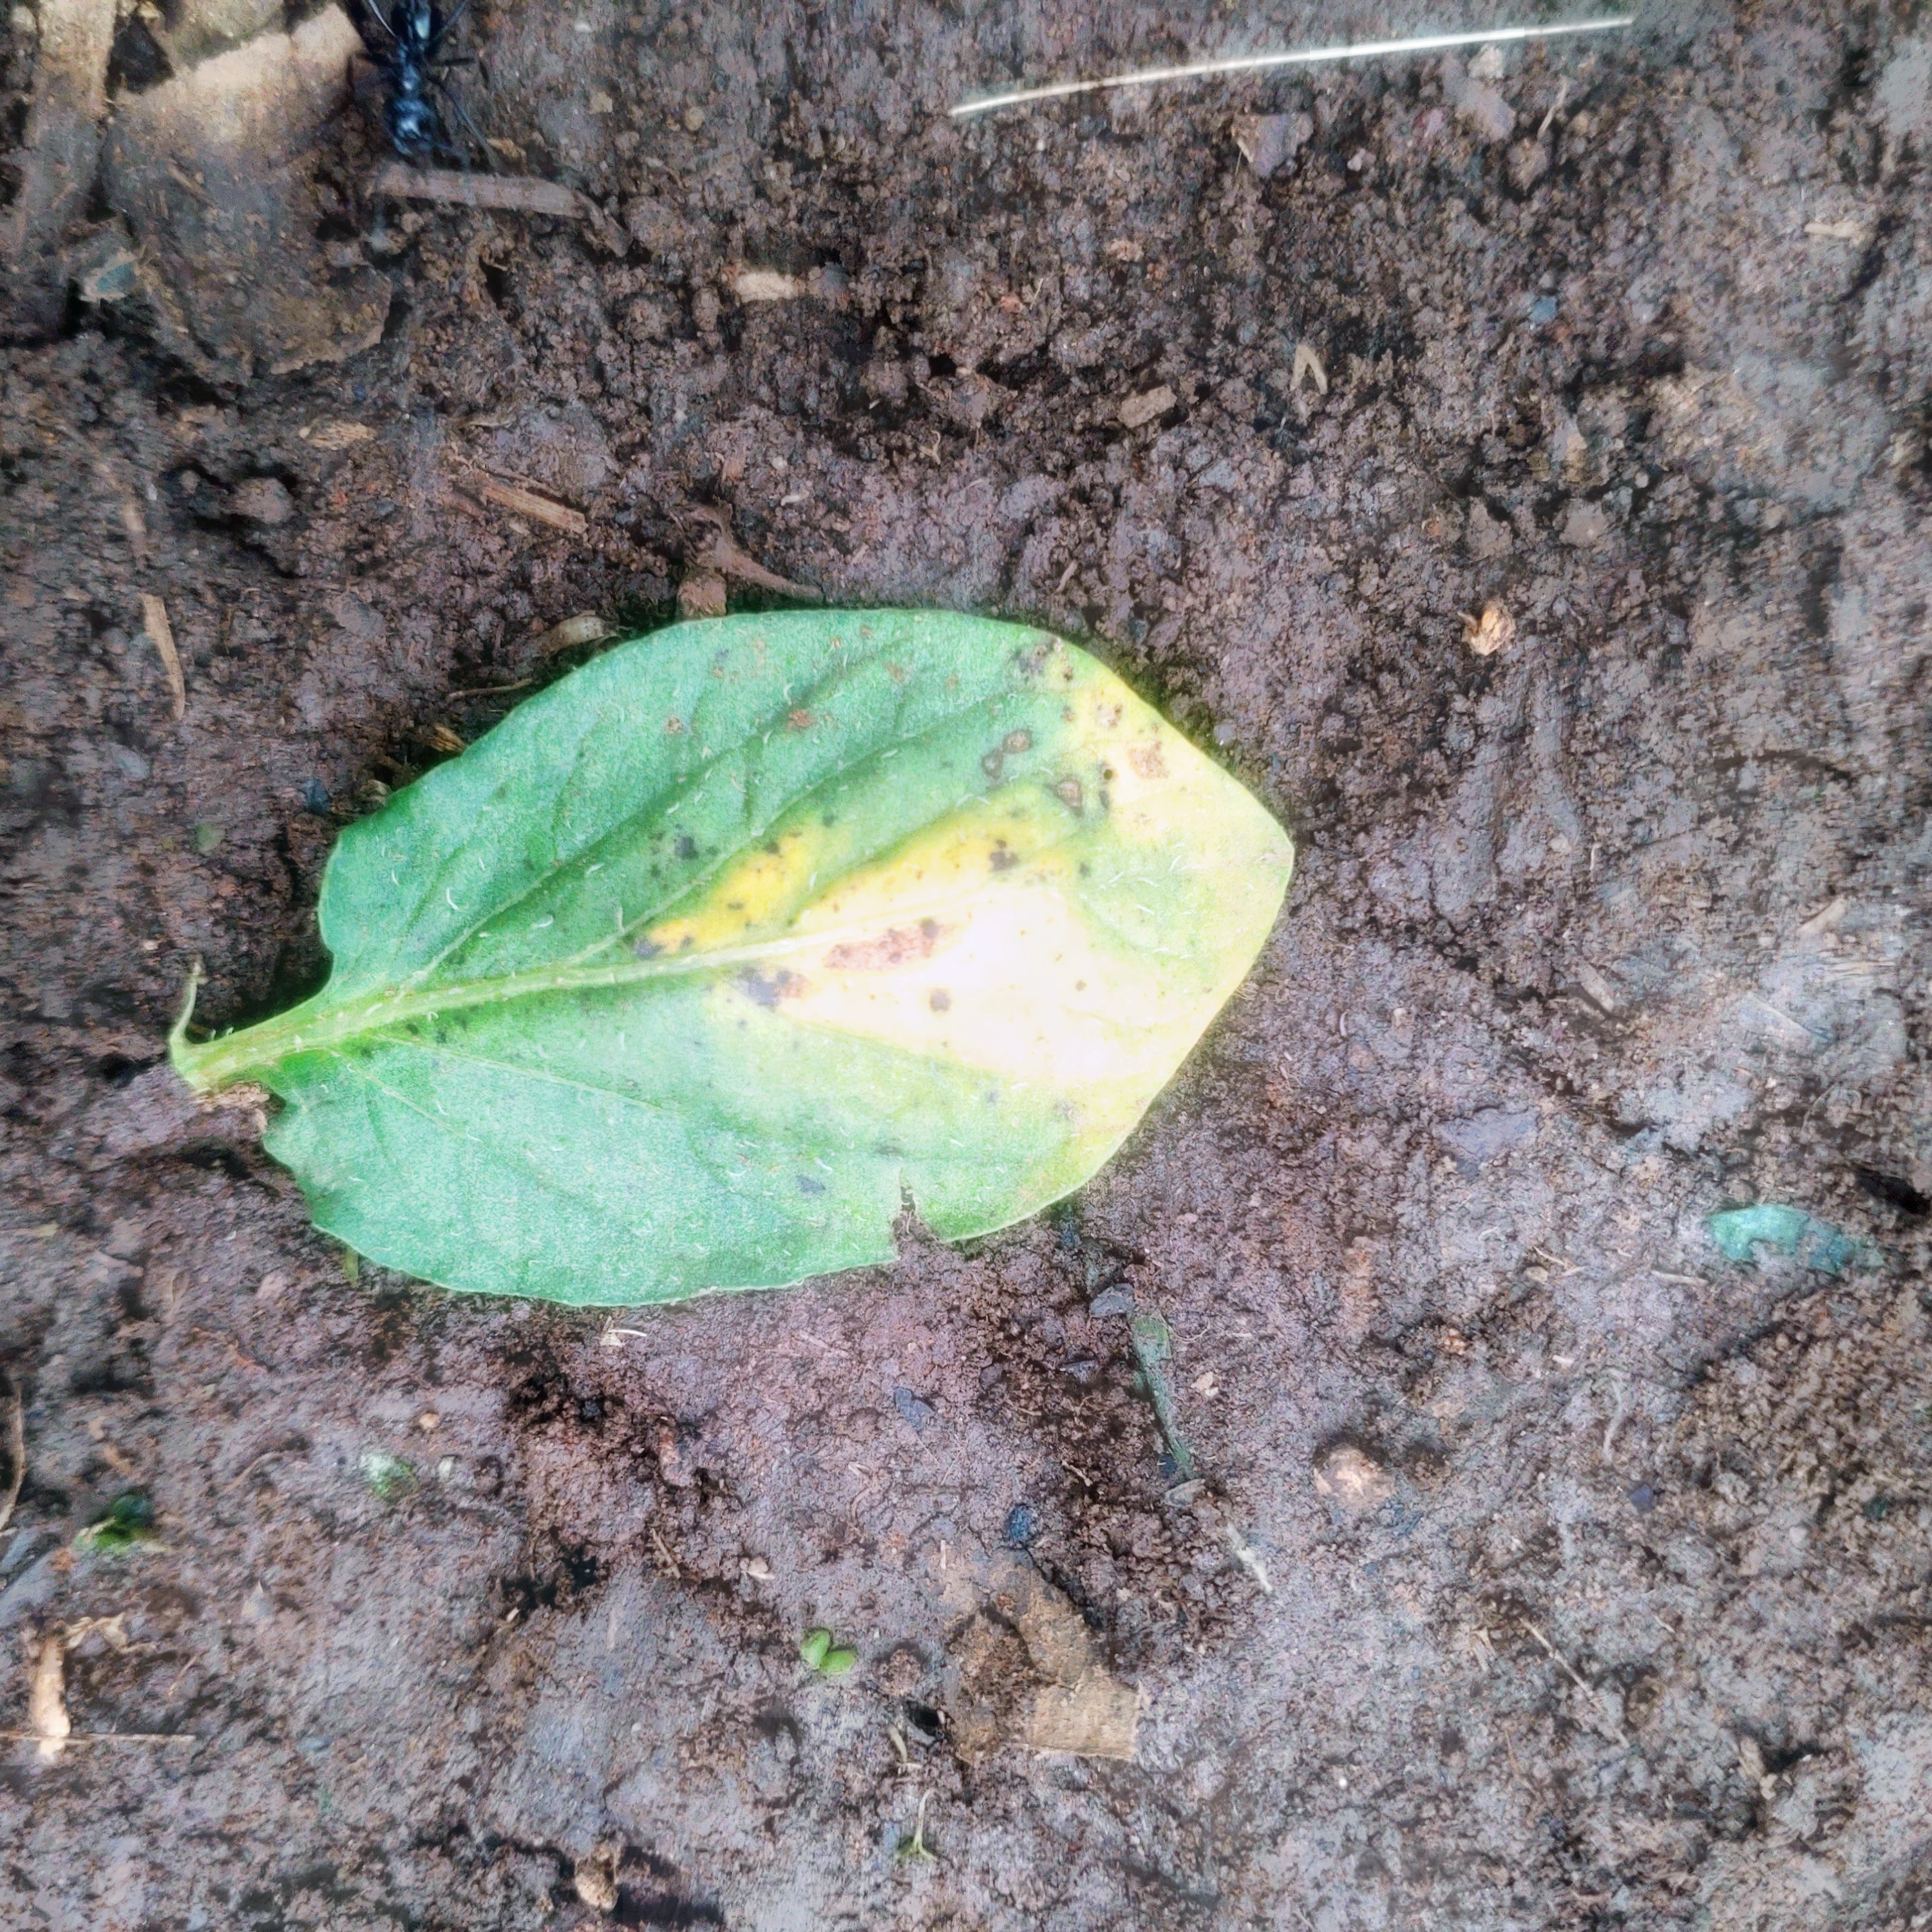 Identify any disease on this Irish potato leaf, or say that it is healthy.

late blight
